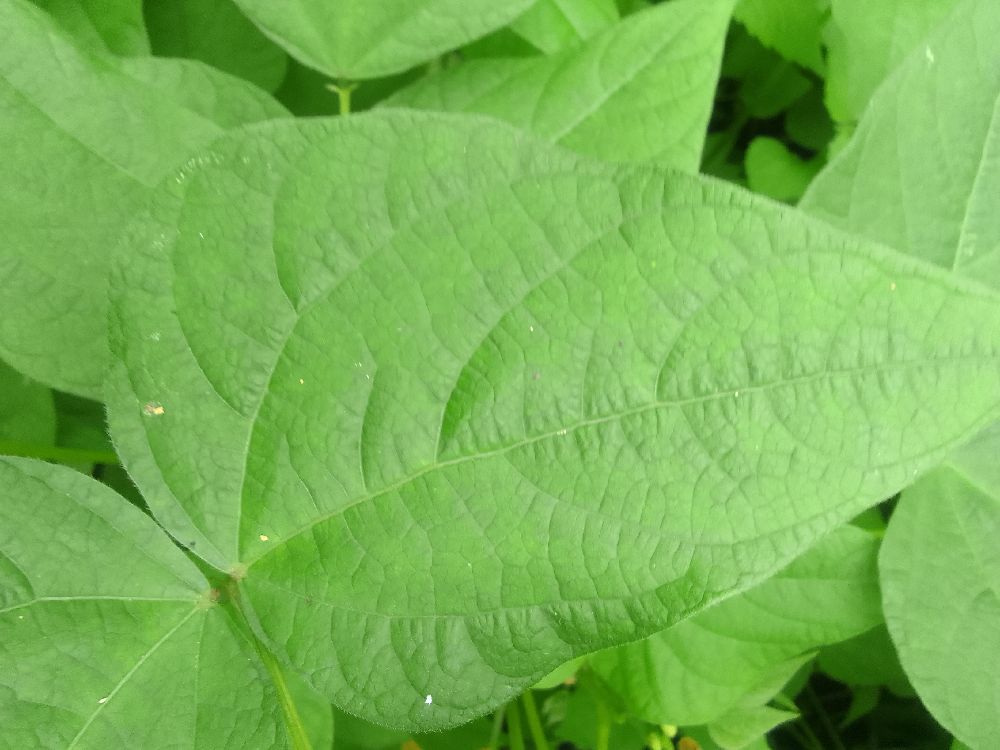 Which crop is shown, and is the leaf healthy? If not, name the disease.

common bean, healthy
